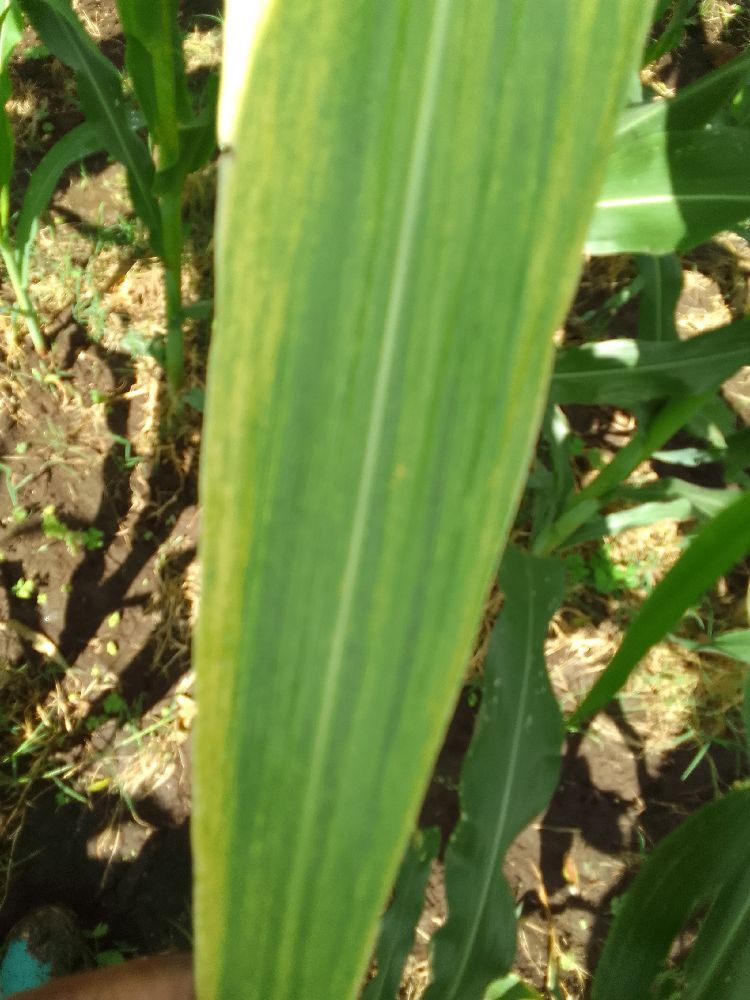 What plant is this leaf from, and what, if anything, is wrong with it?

maize, maize lethal necrosis
